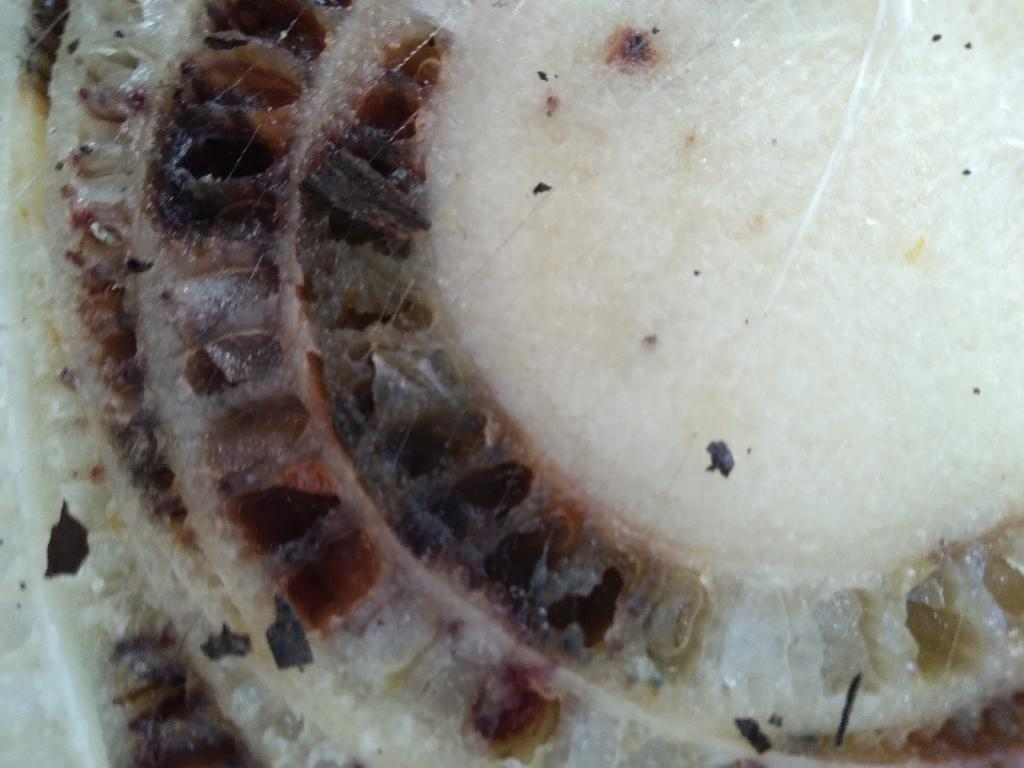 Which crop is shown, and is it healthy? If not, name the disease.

banana, fusarium wilt race 1
